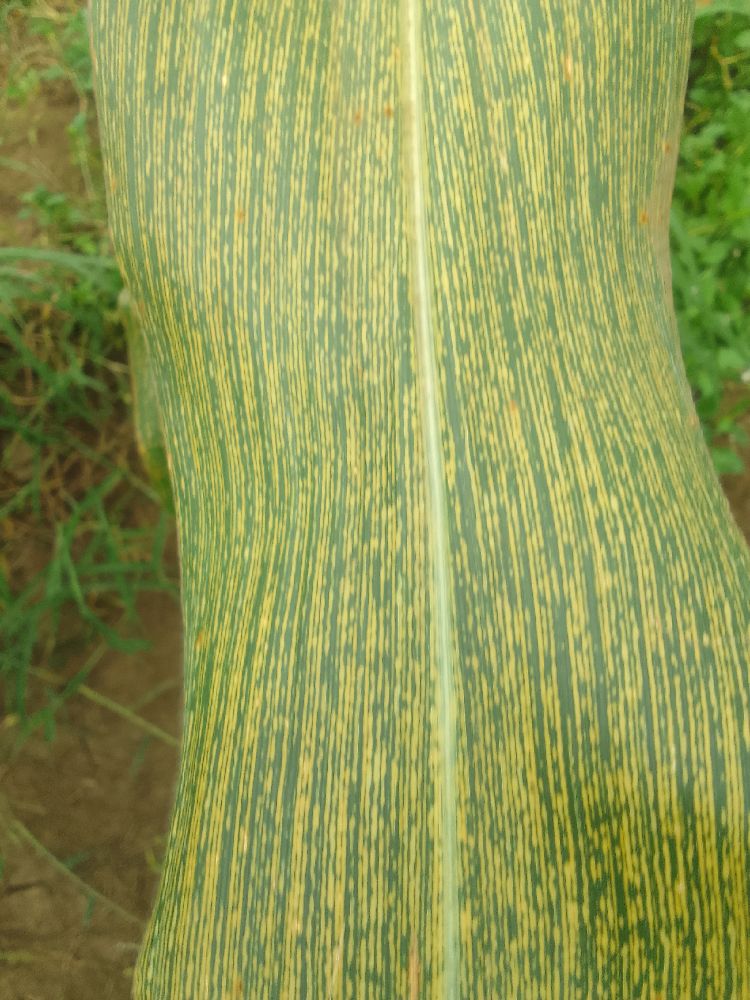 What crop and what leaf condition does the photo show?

maize, maize streak virus
